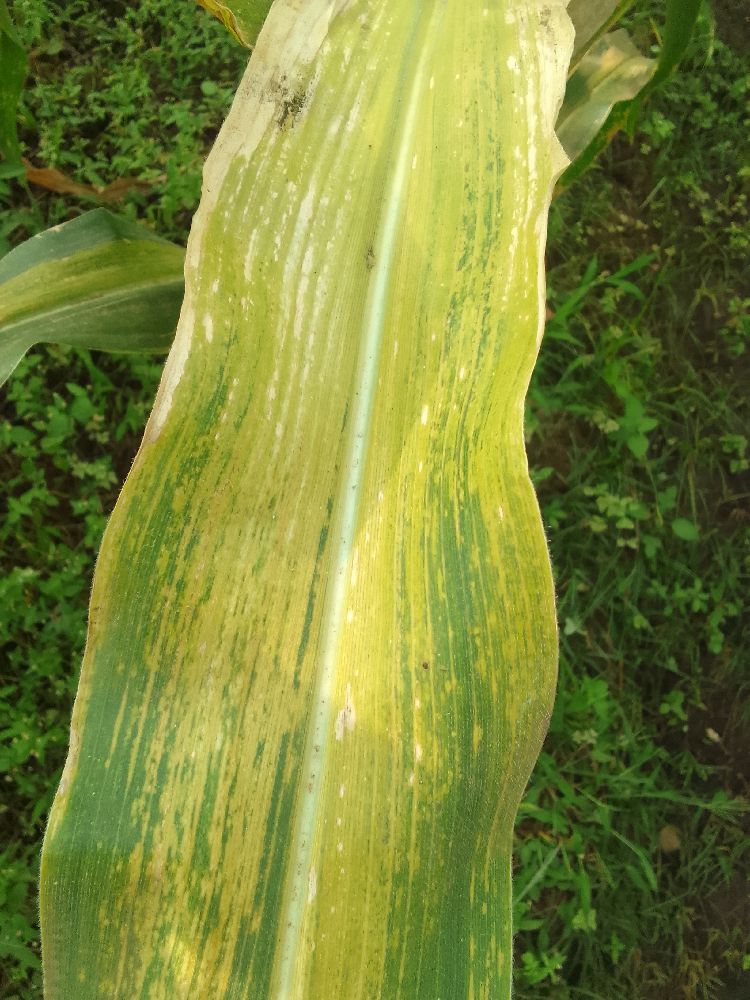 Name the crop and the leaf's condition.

maize, maize lethal necrosis
